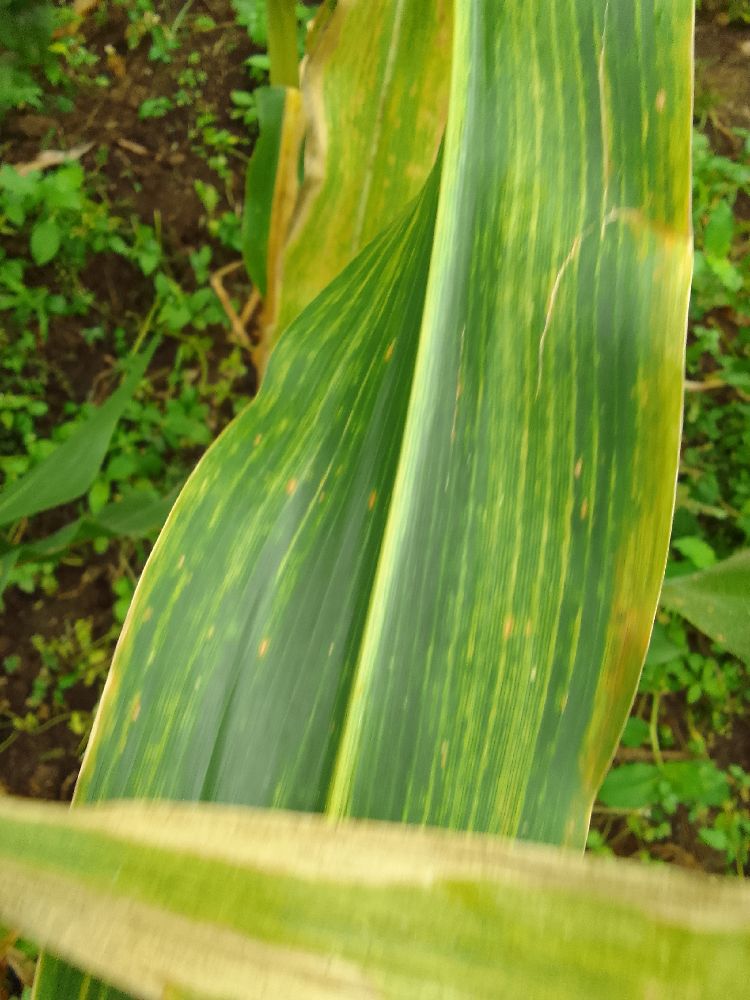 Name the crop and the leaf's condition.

maize, maize lethal necrosis
